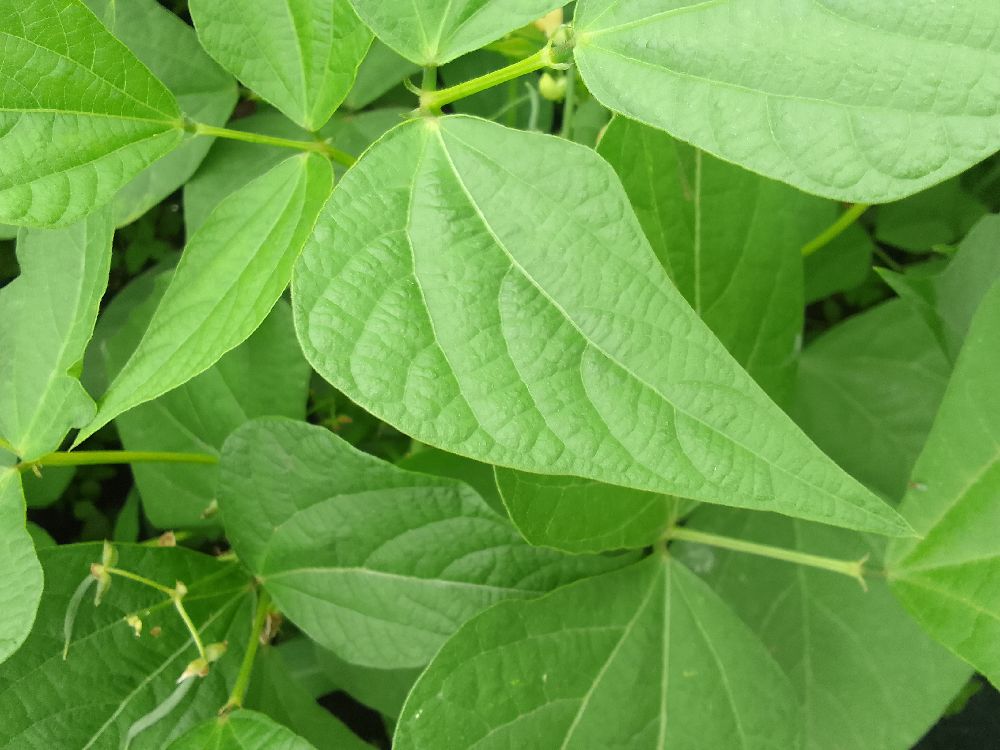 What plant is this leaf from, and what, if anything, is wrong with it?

common bean, healthy
